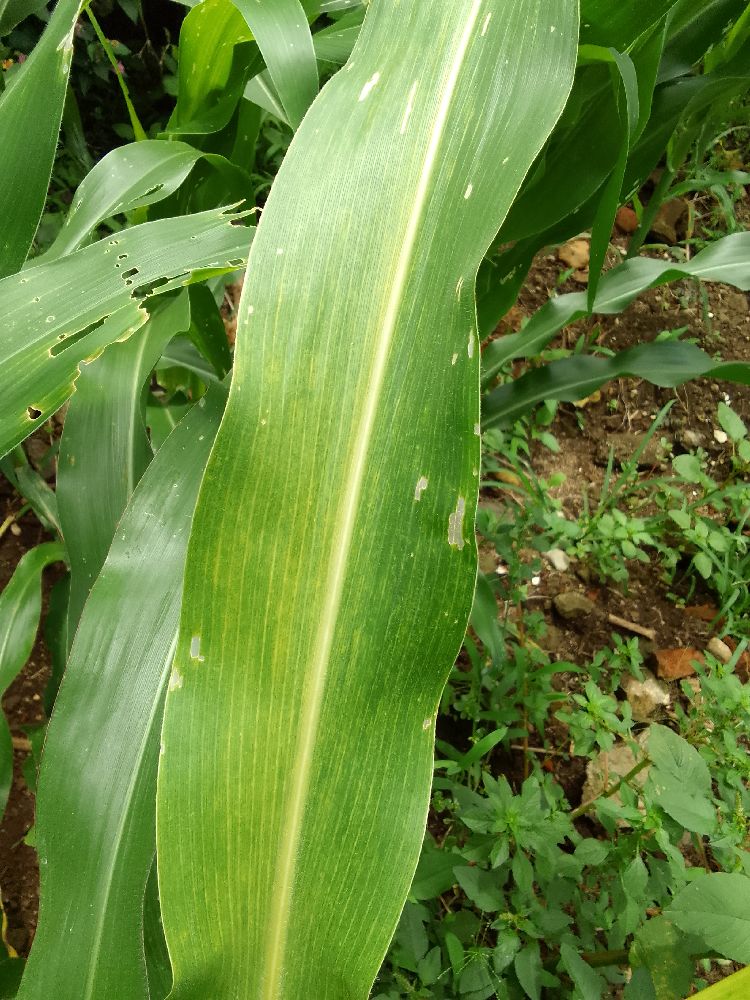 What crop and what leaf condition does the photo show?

maize, maize lethal necrosis
